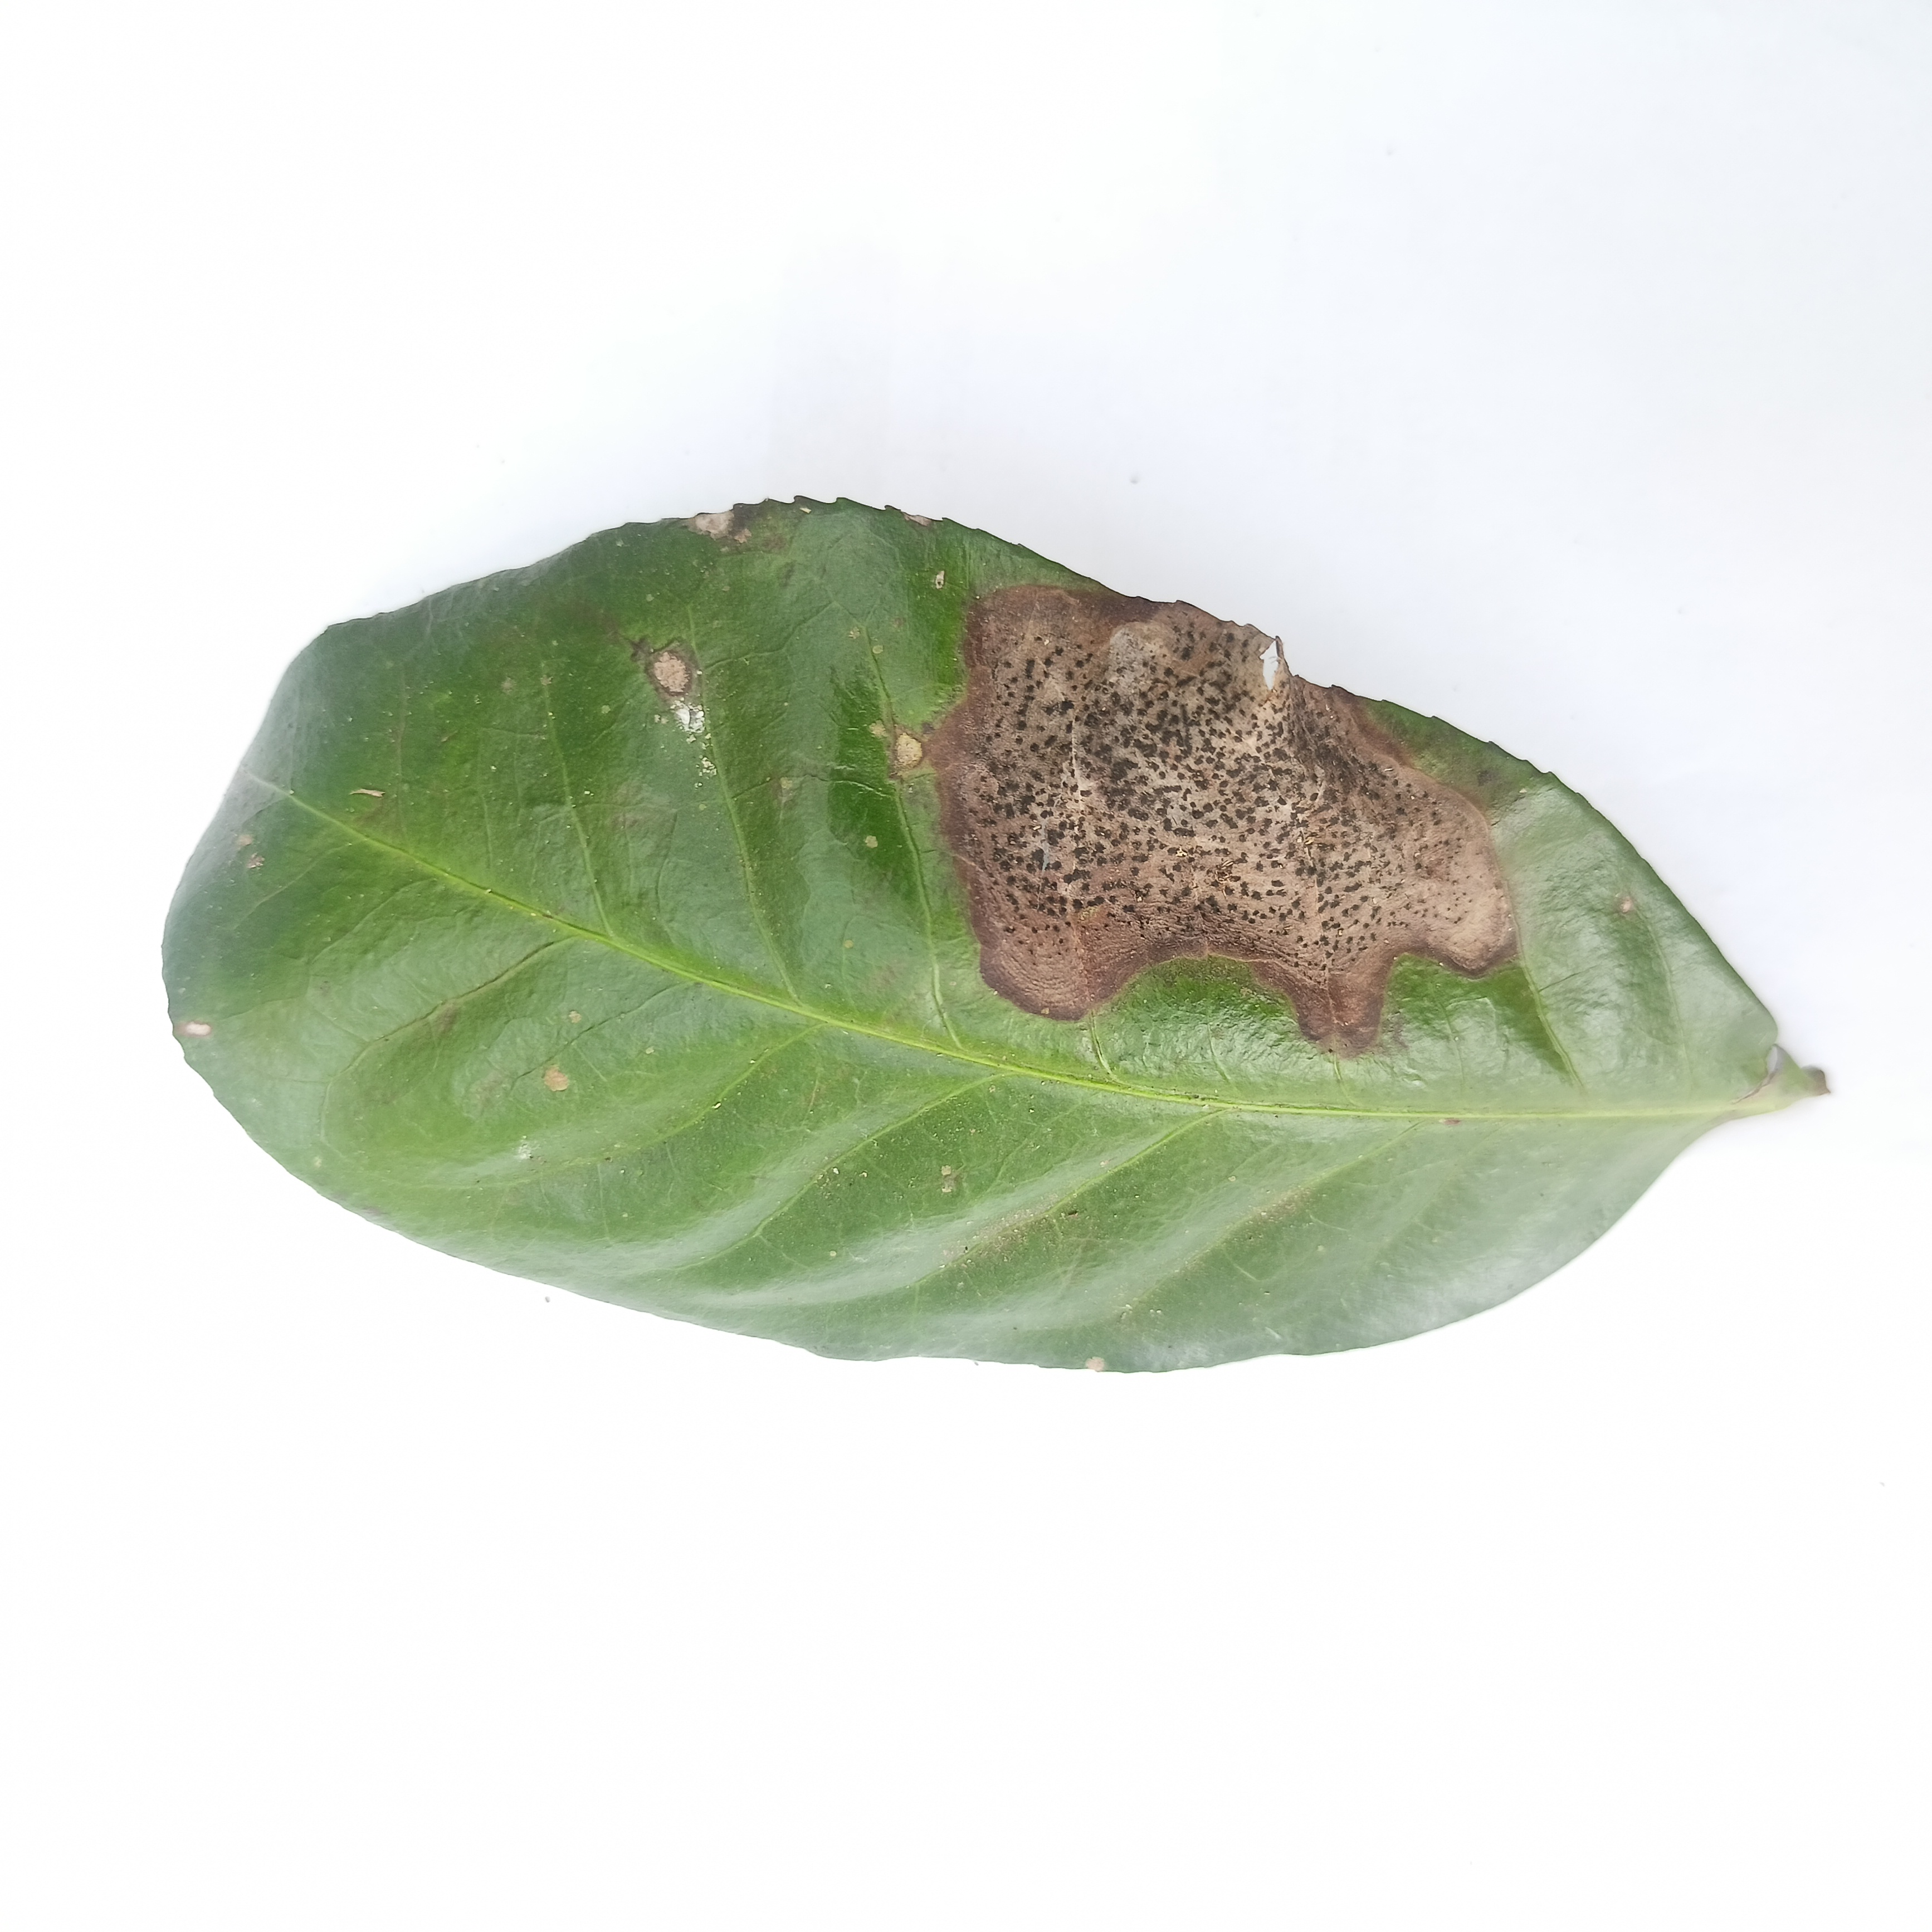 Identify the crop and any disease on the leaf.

tea, brown blight
